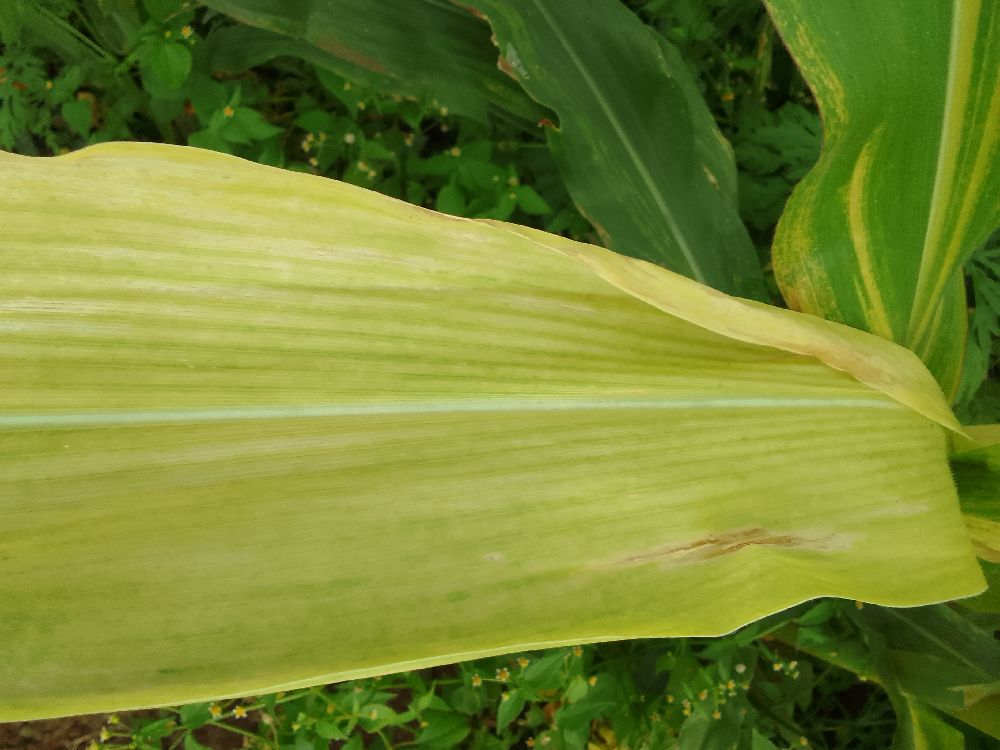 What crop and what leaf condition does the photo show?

maize, maize lethal necrosis
